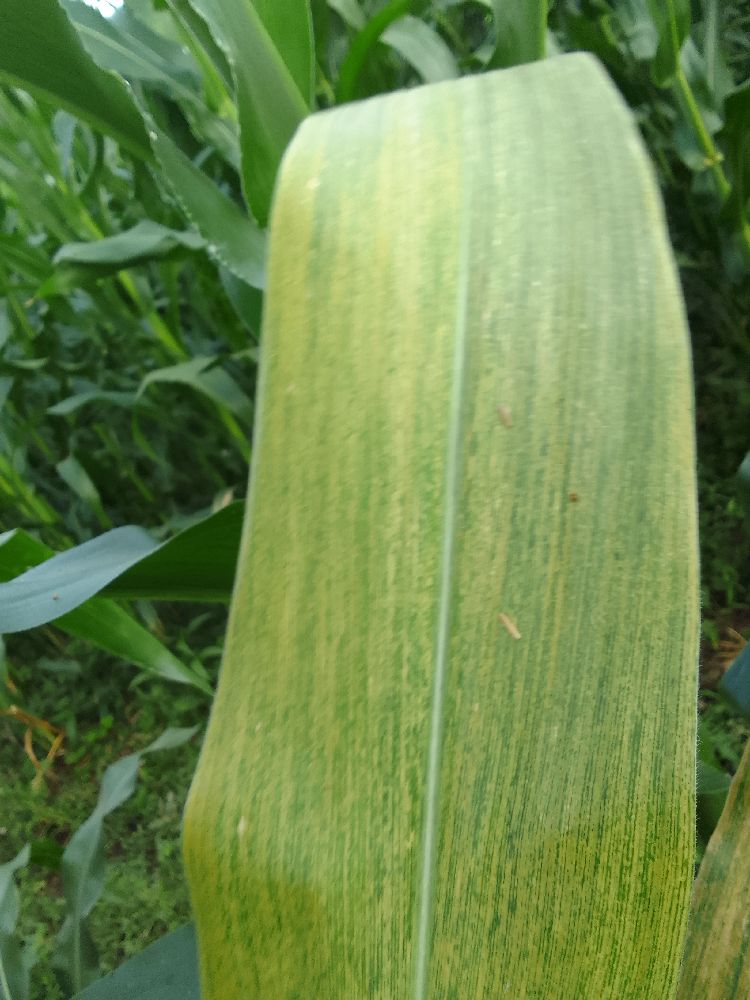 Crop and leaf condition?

maize, maize lethal necrosis
